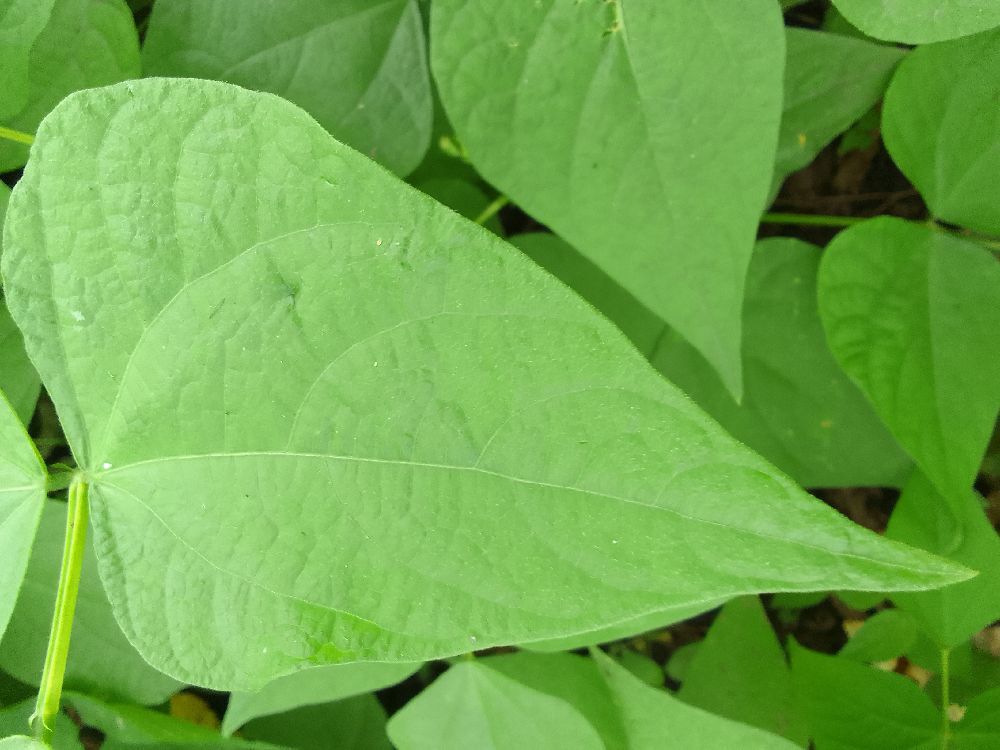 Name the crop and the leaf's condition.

common bean, healthy
